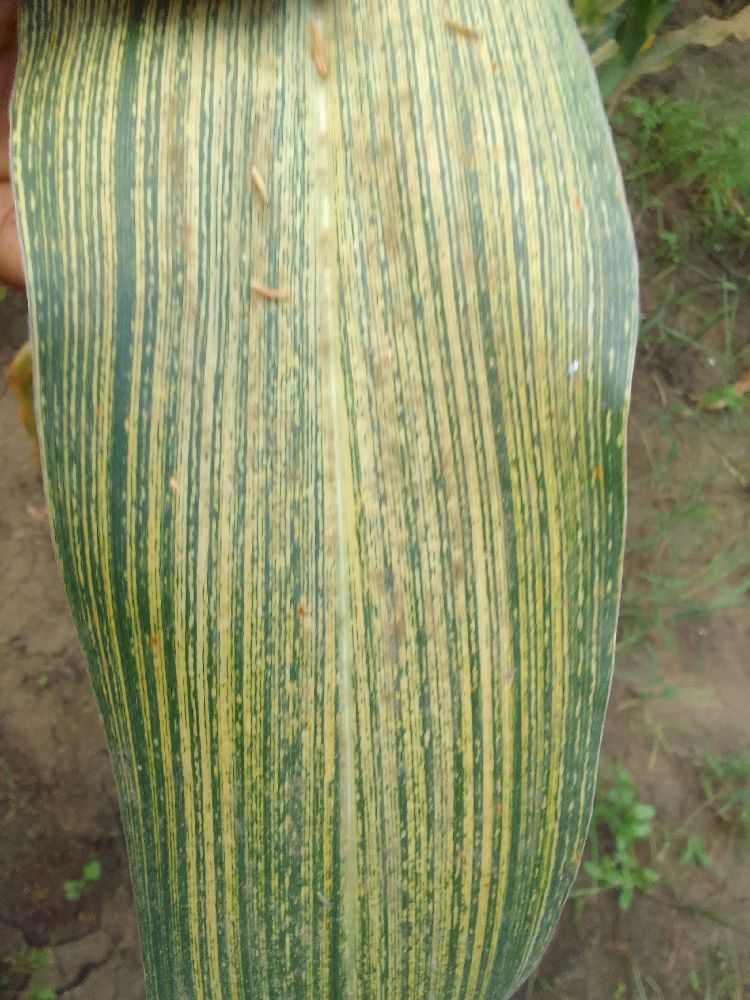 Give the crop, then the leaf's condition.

maize, maize streak virus
